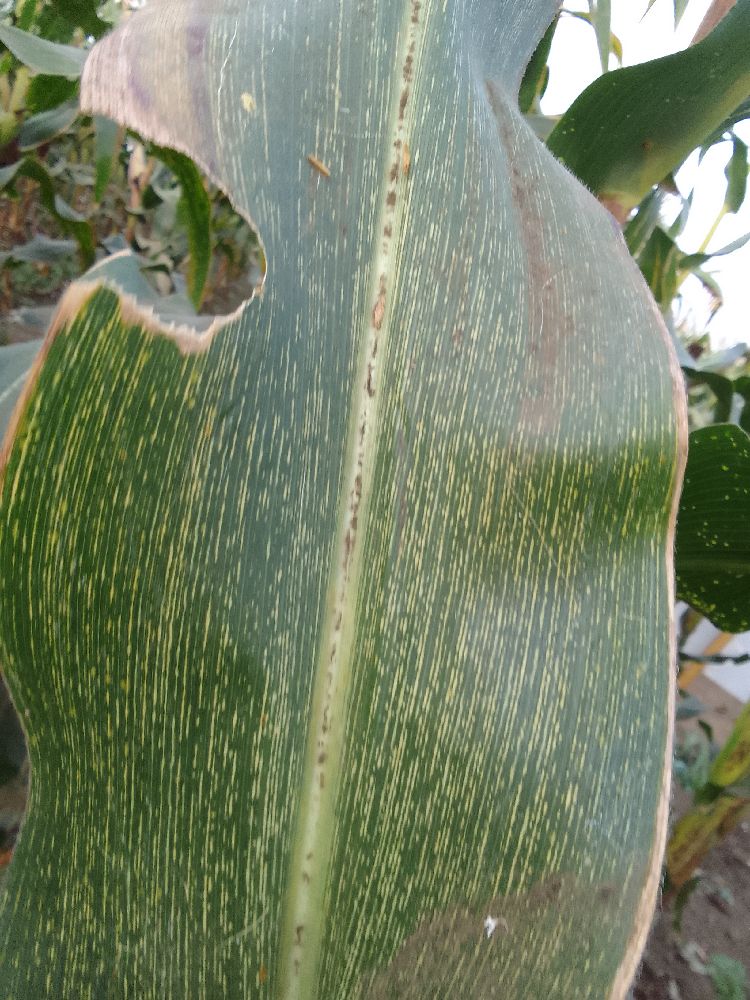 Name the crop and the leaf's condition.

maize, maize streak virus
